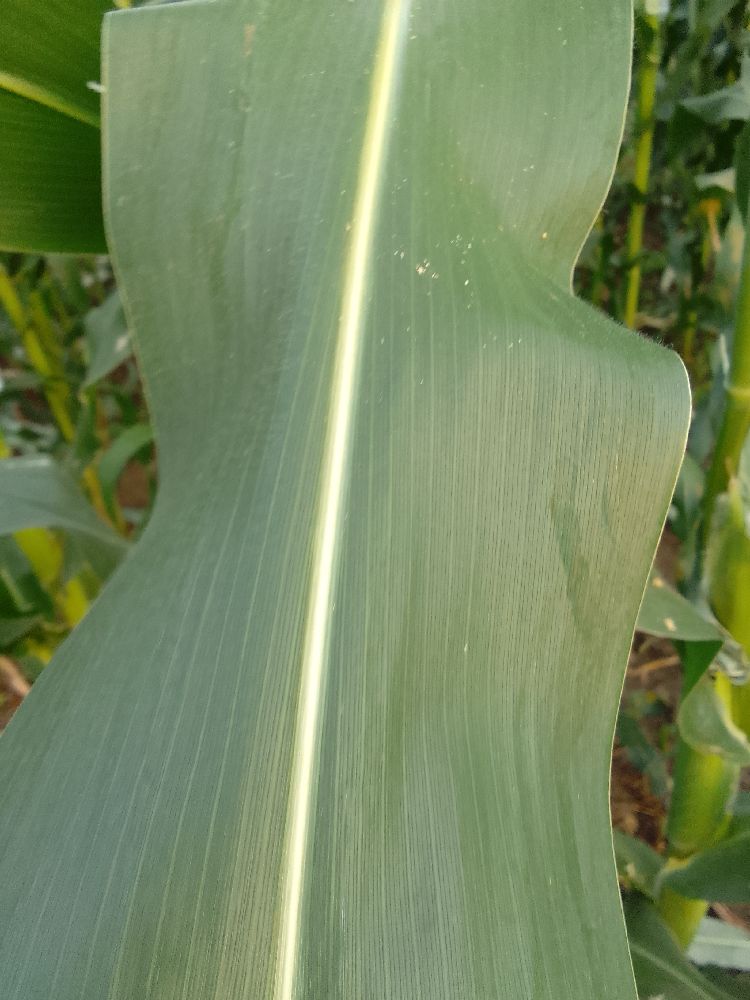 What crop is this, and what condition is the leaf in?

maize, healthy
